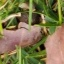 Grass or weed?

grass
